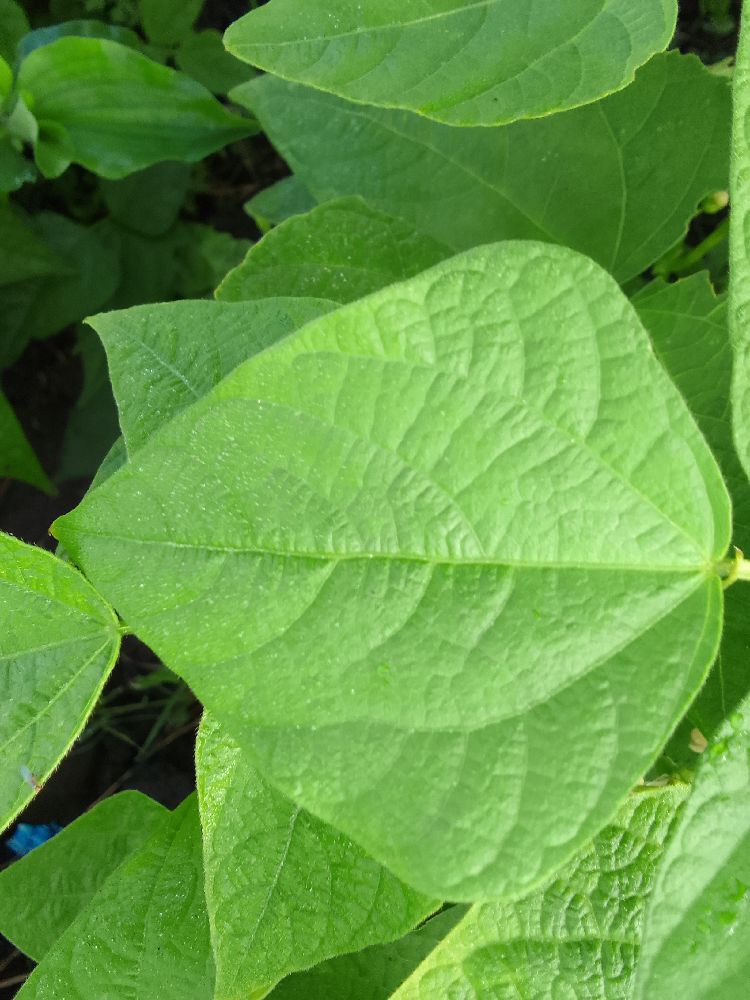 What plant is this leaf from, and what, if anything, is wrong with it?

common bean, healthy
